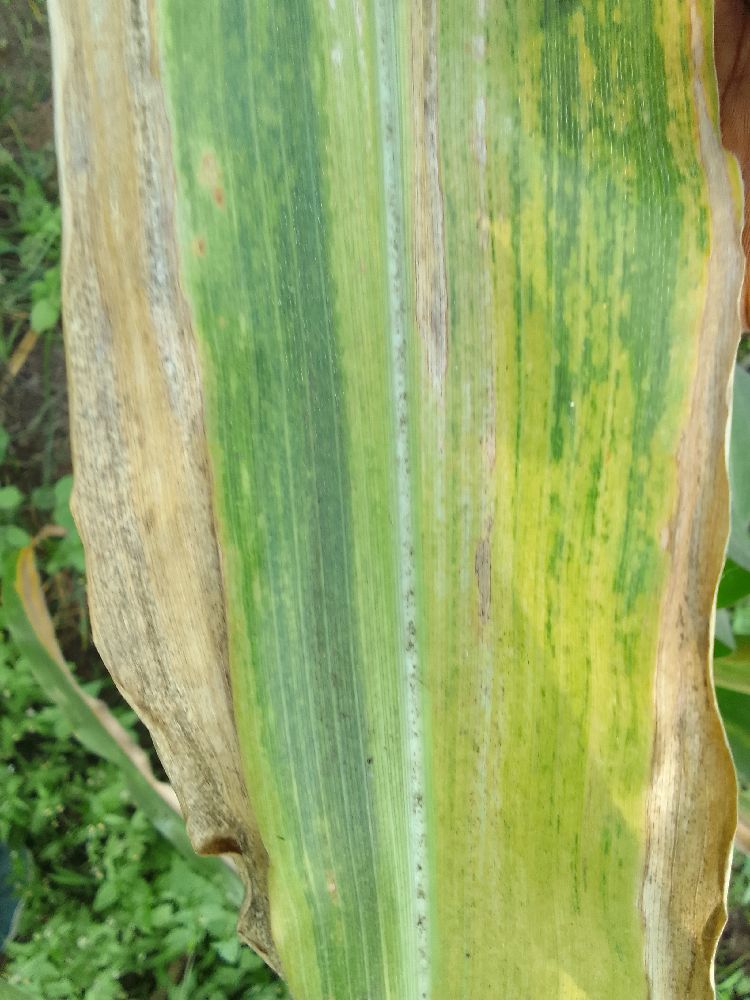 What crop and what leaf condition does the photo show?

maize, maize lethal necrosis
